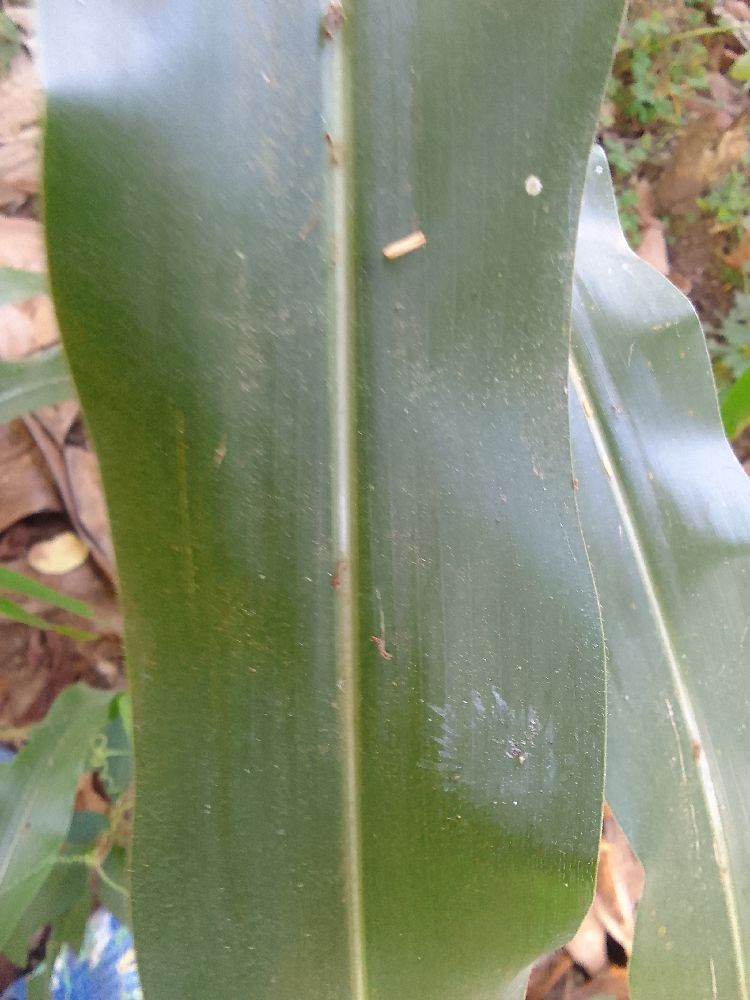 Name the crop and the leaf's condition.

maize, healthy
